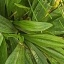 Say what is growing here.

structured weed
